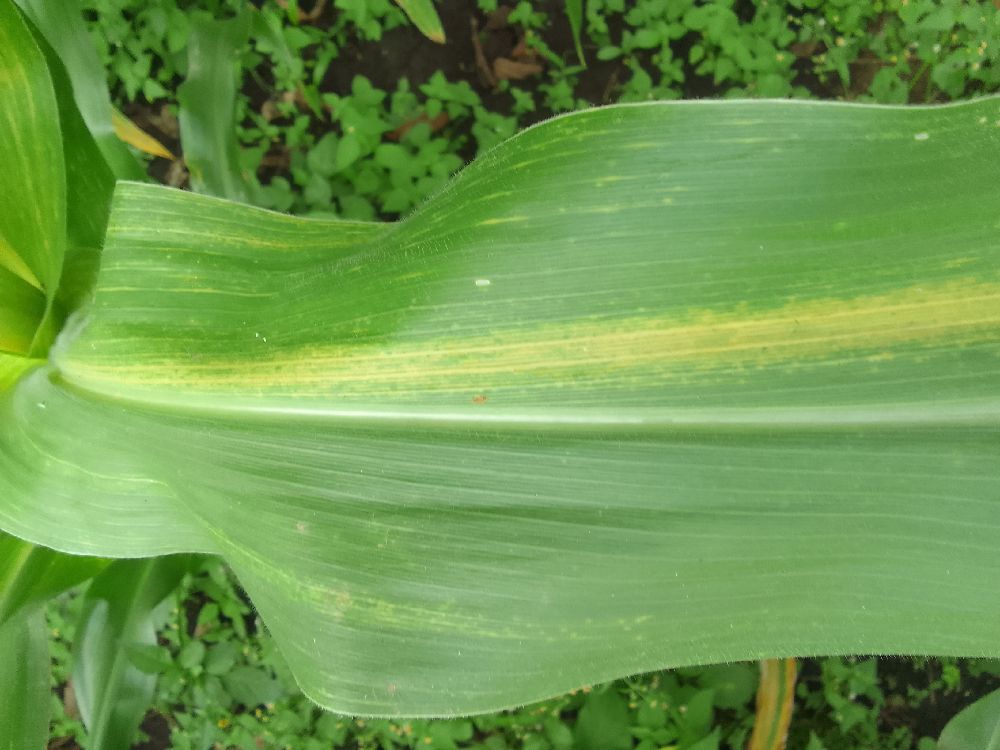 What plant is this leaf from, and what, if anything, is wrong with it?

maize, maize lethal necrosis
